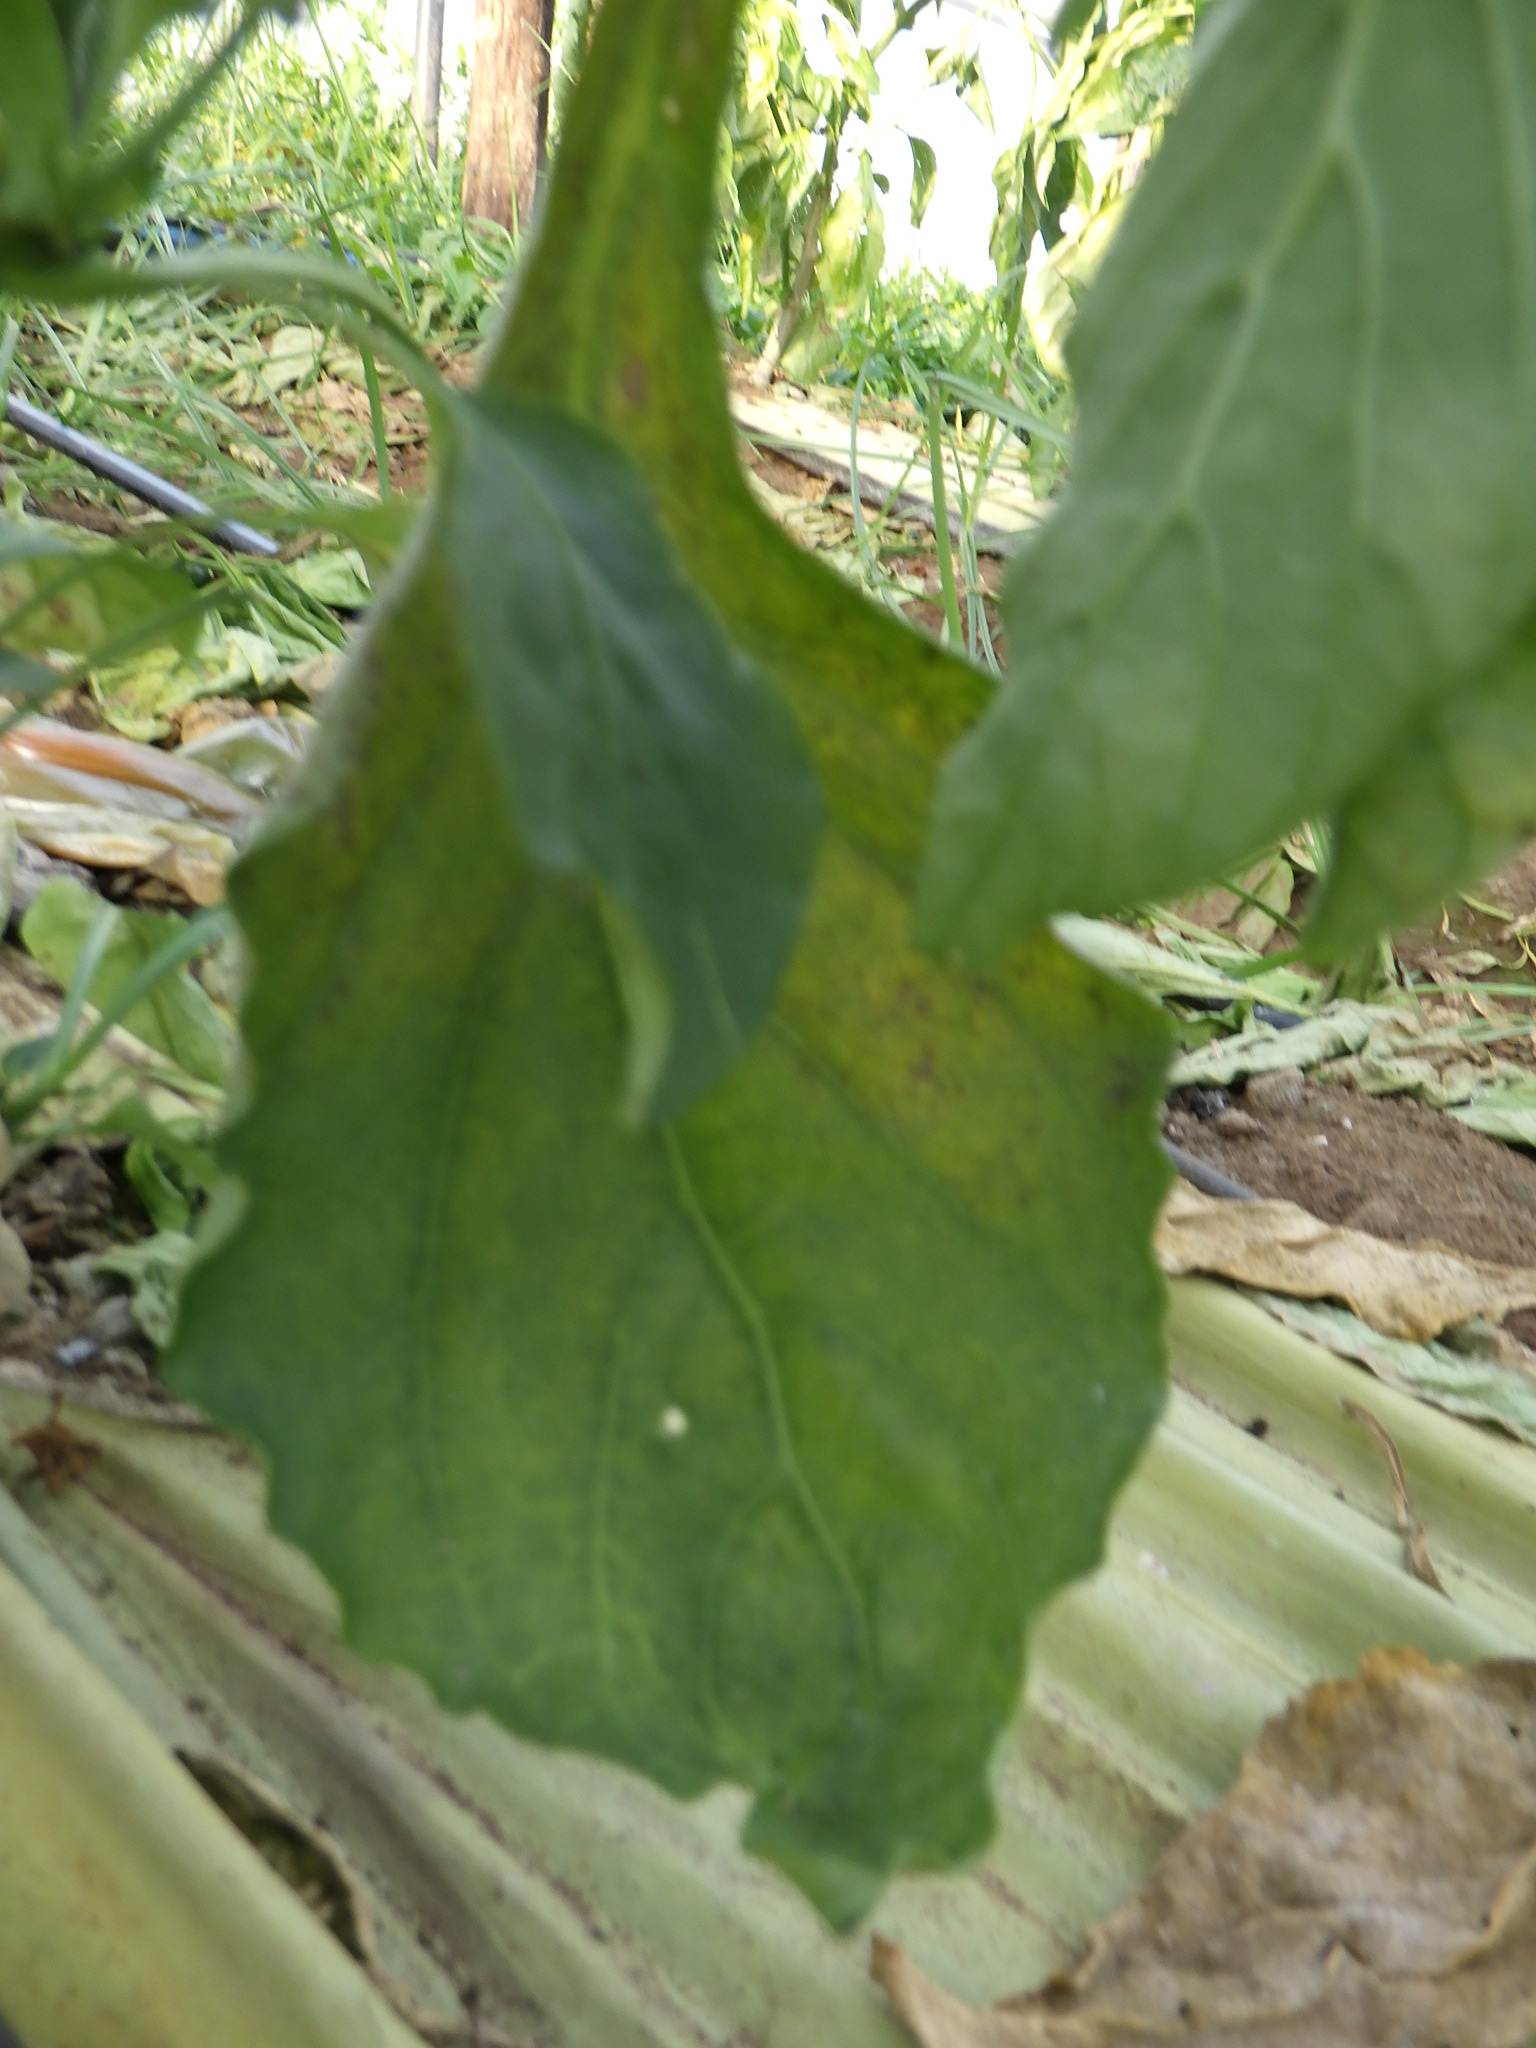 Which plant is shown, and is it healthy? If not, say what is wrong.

bell pepper, downy mildew
